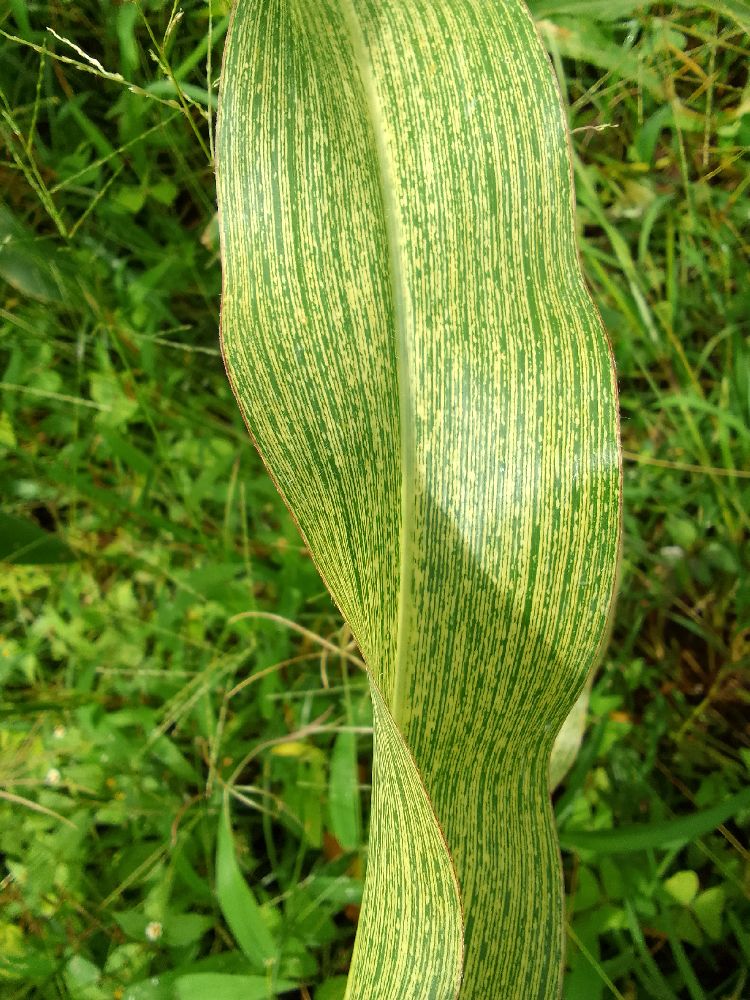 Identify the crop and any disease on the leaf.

maize, maize streak virus
